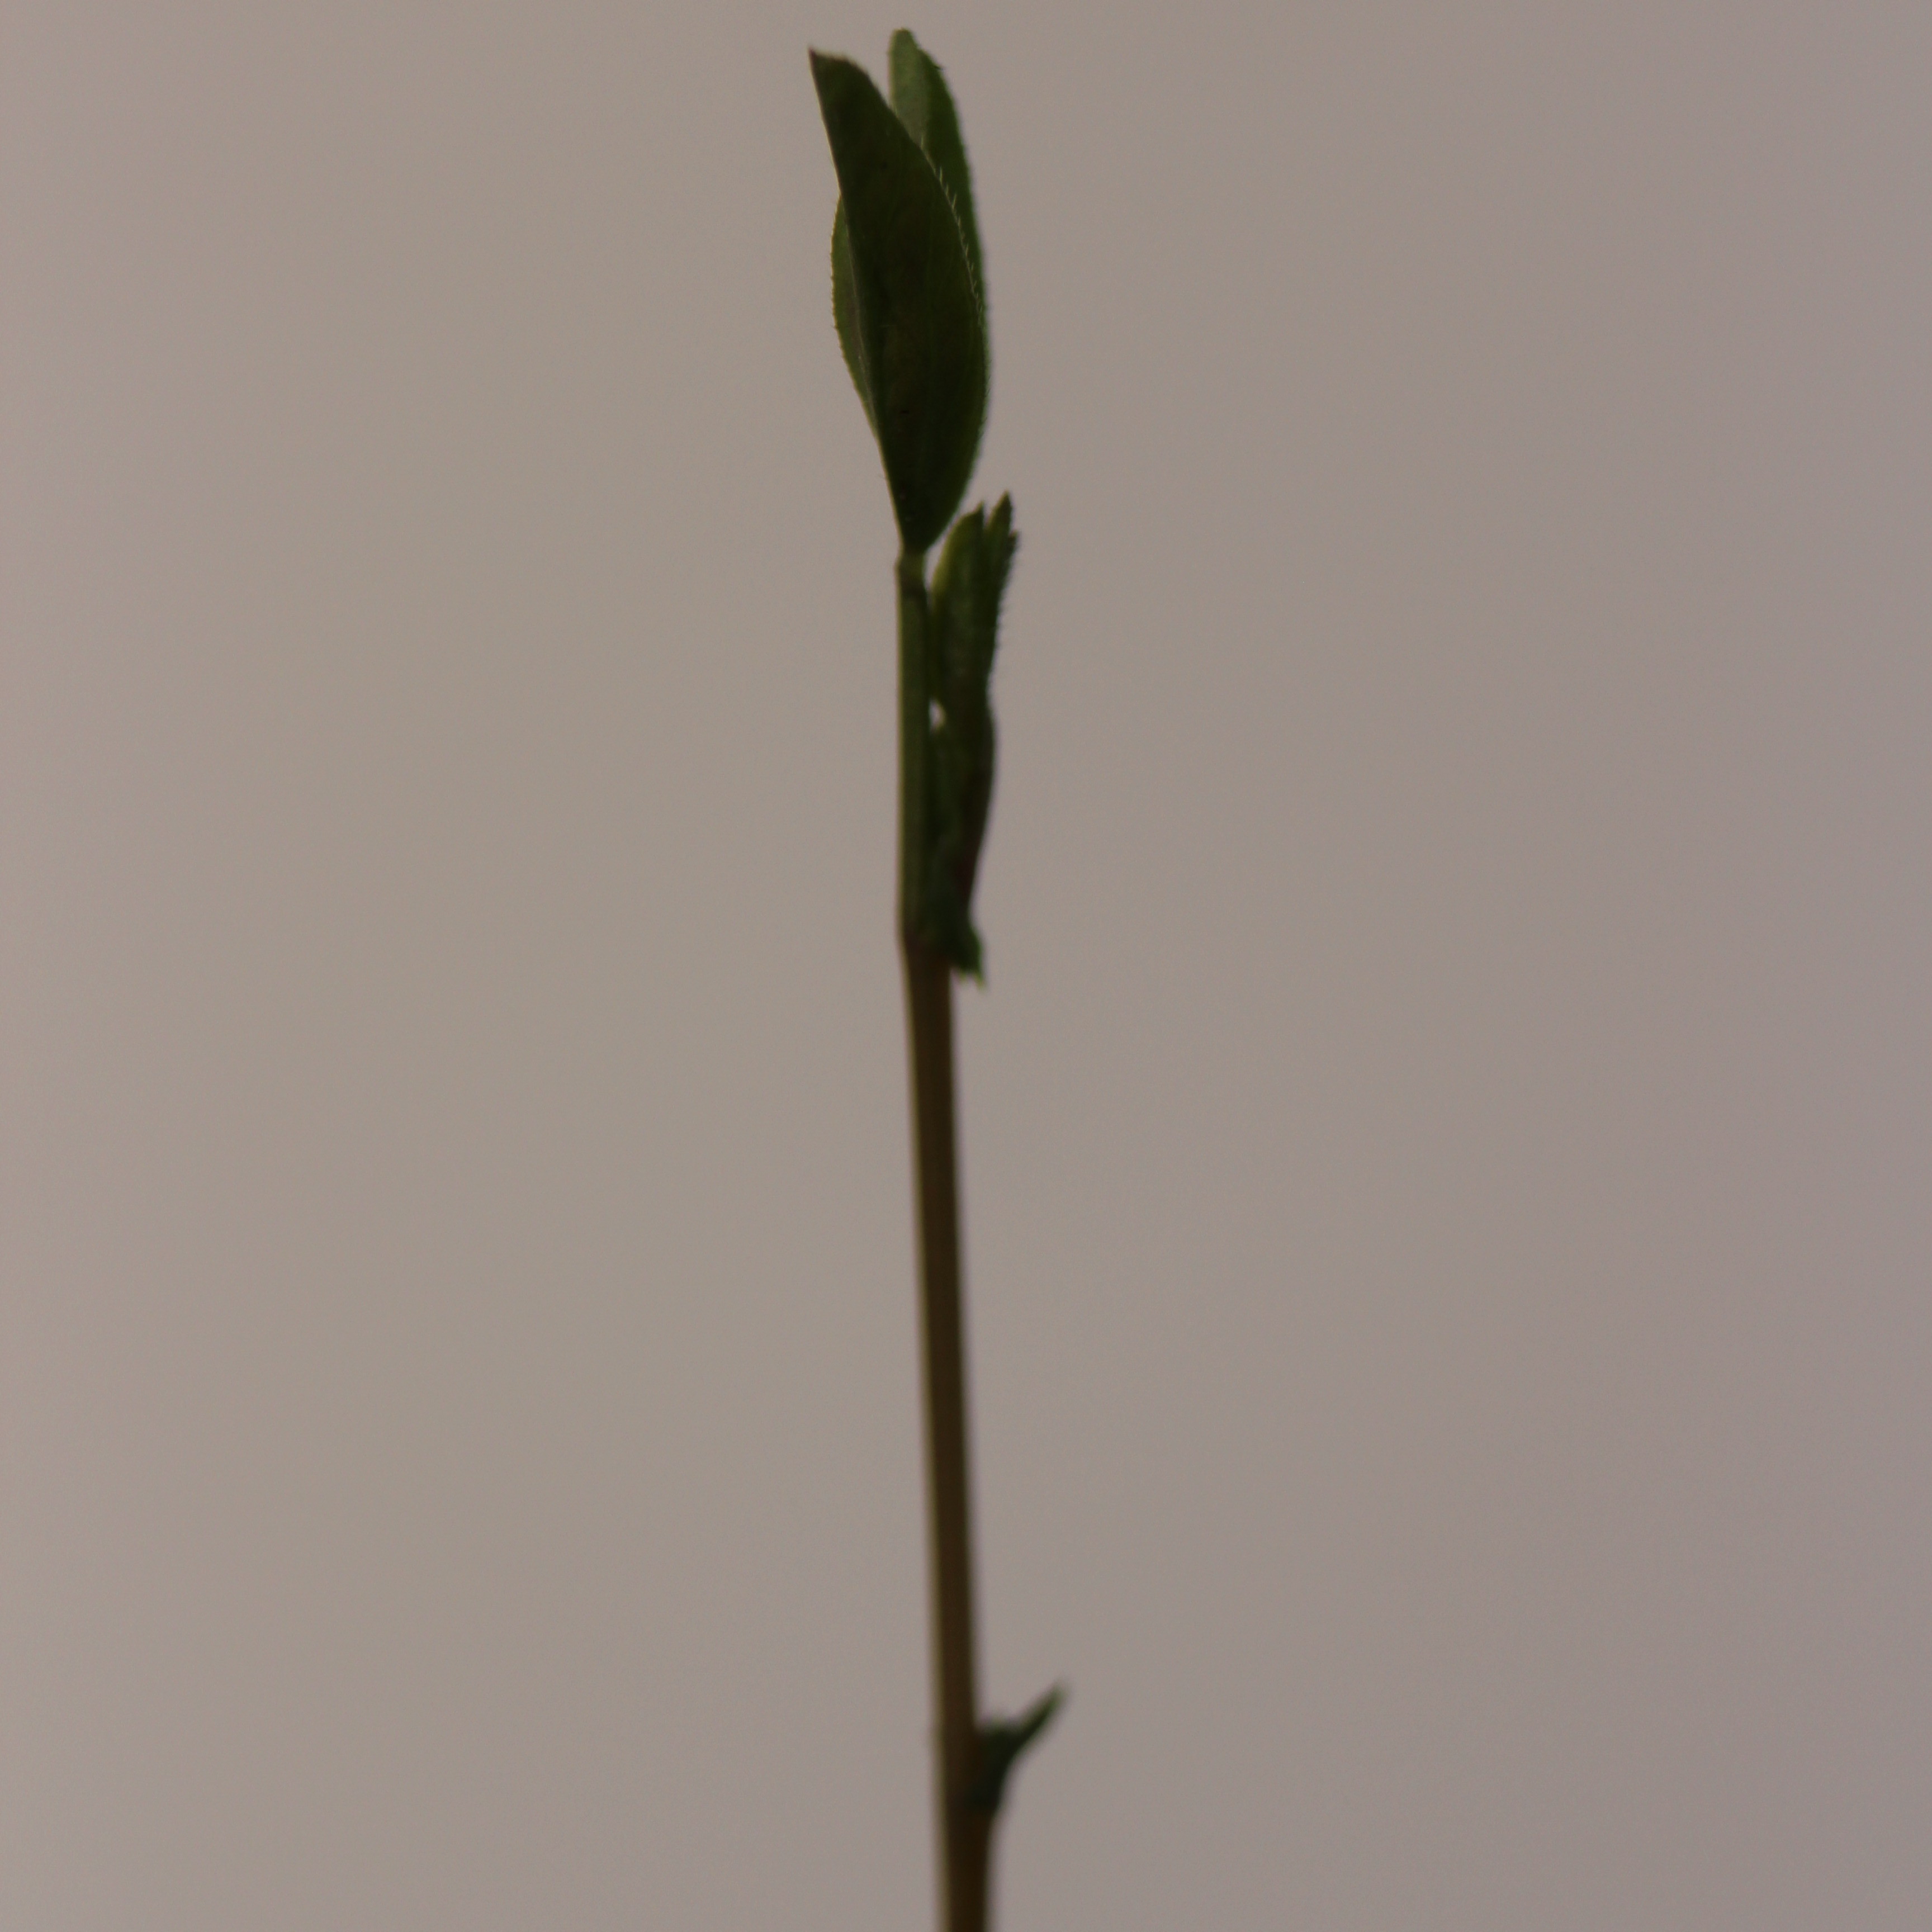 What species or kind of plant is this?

Vicia sativa
